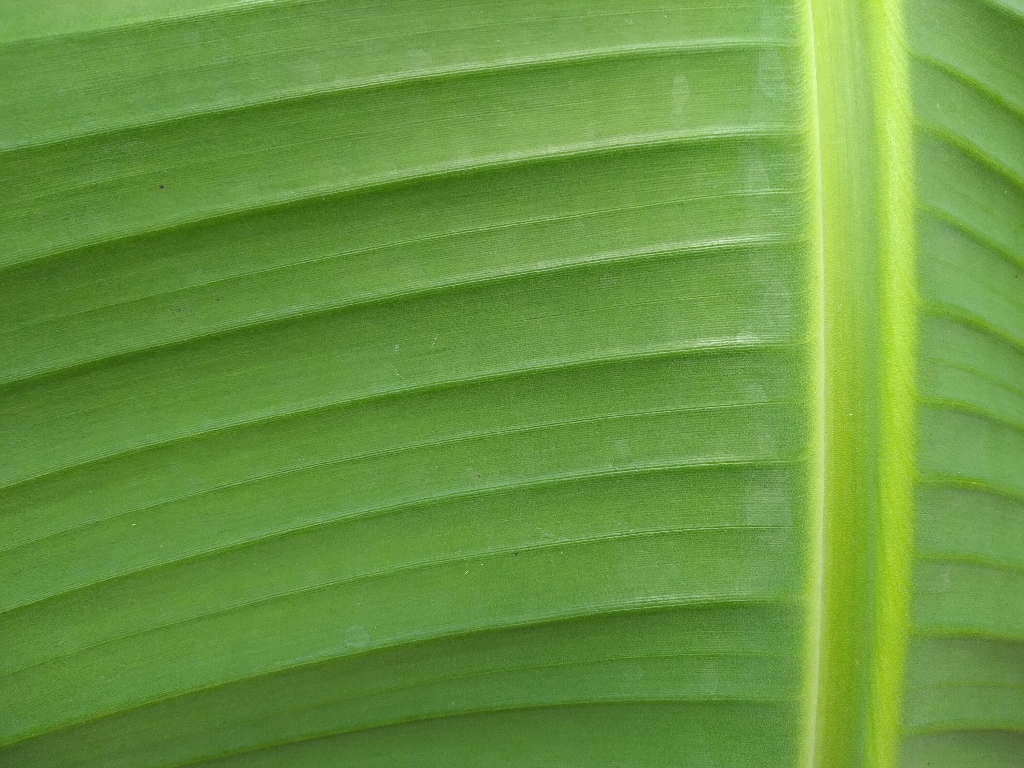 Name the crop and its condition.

banana, healthy
